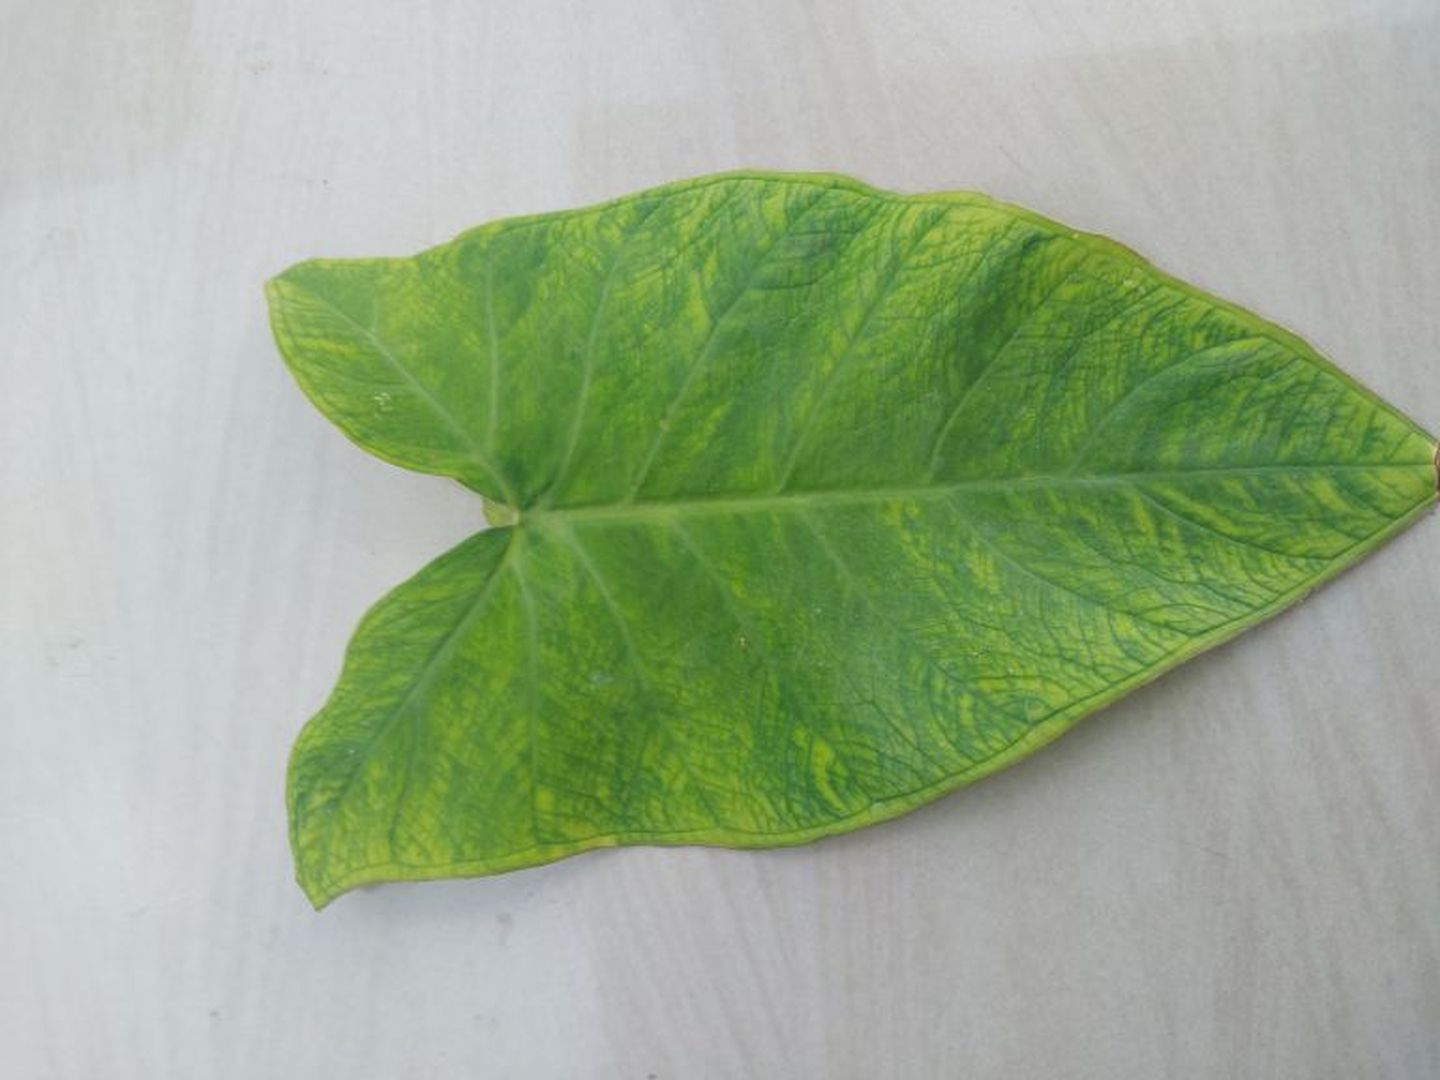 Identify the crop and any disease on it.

taro, mosaic
